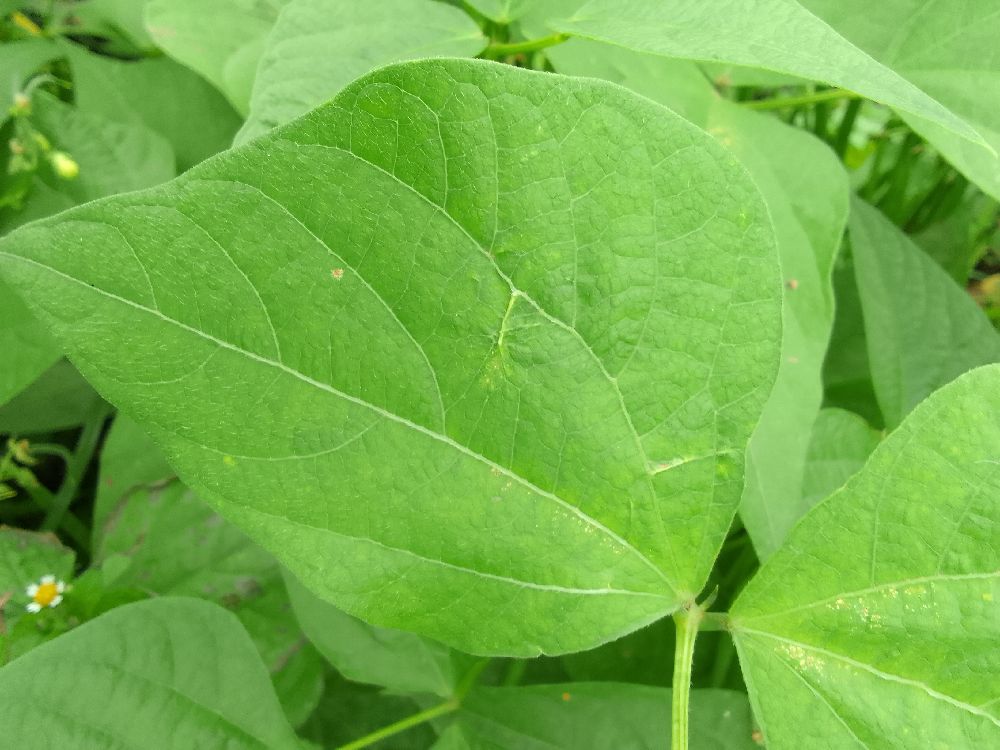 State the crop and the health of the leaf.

common bean, healthy
